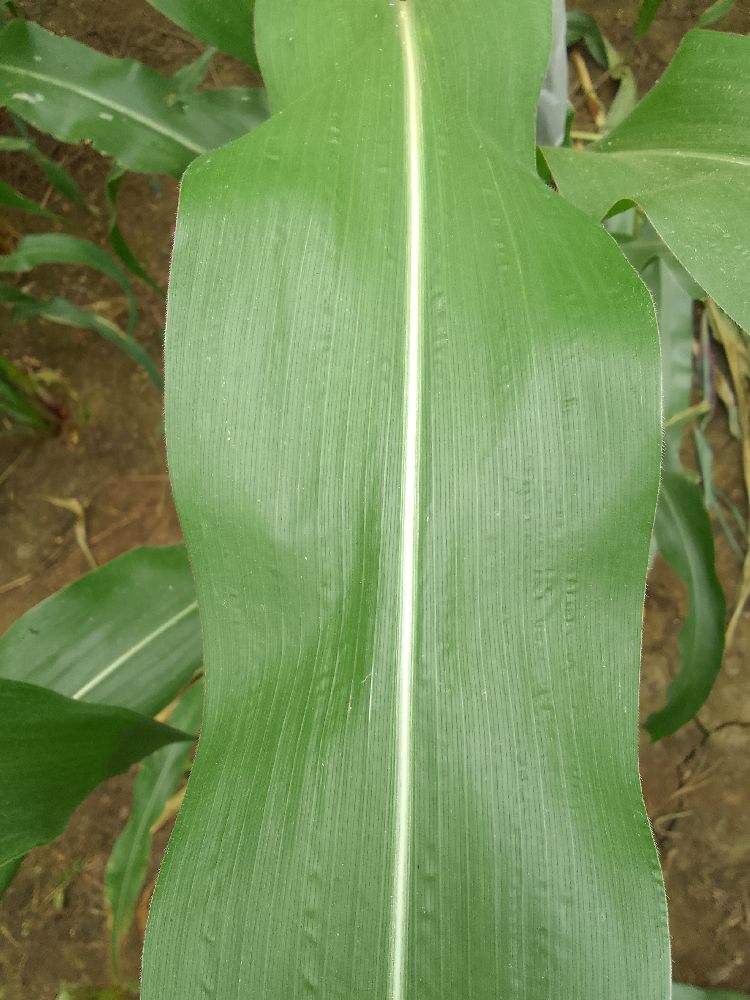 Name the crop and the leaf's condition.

maize, healthy
